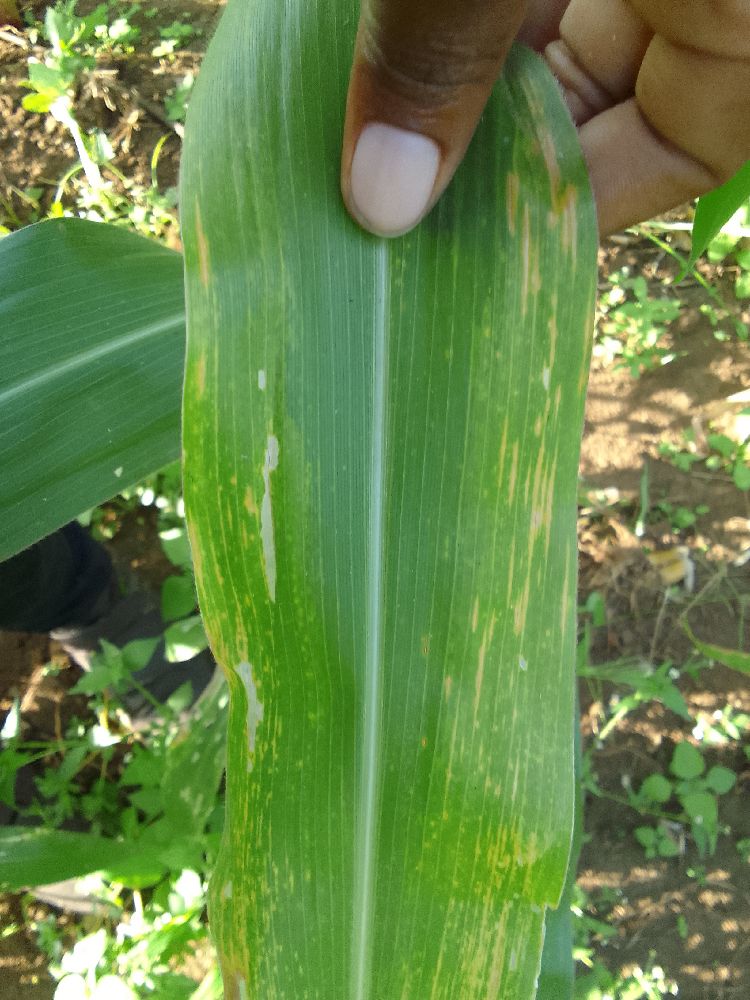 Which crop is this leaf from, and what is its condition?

maize, maize lethal necrosis
